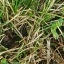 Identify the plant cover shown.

grass
